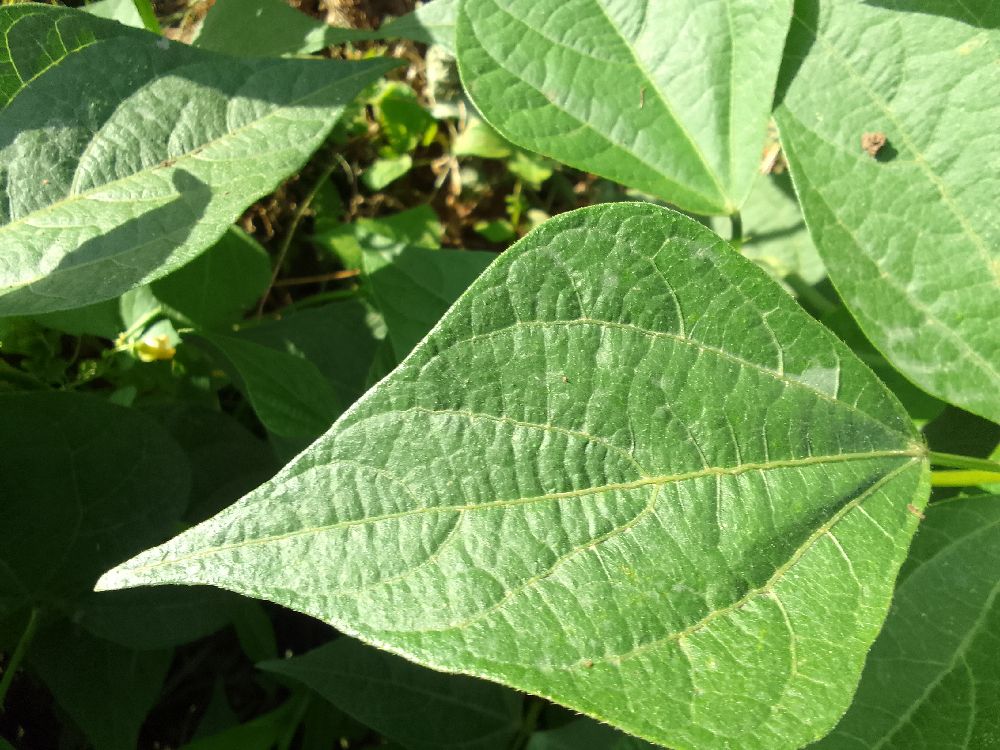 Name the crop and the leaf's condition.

common bean, healthy
